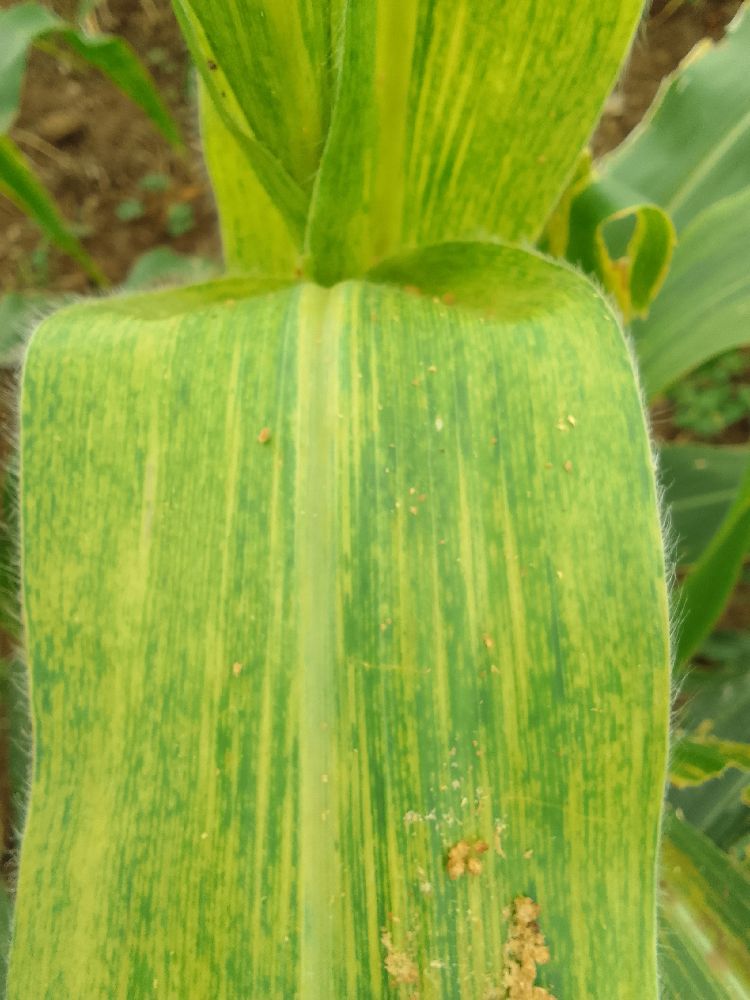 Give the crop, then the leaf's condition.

maize, maize lethal necrosis
